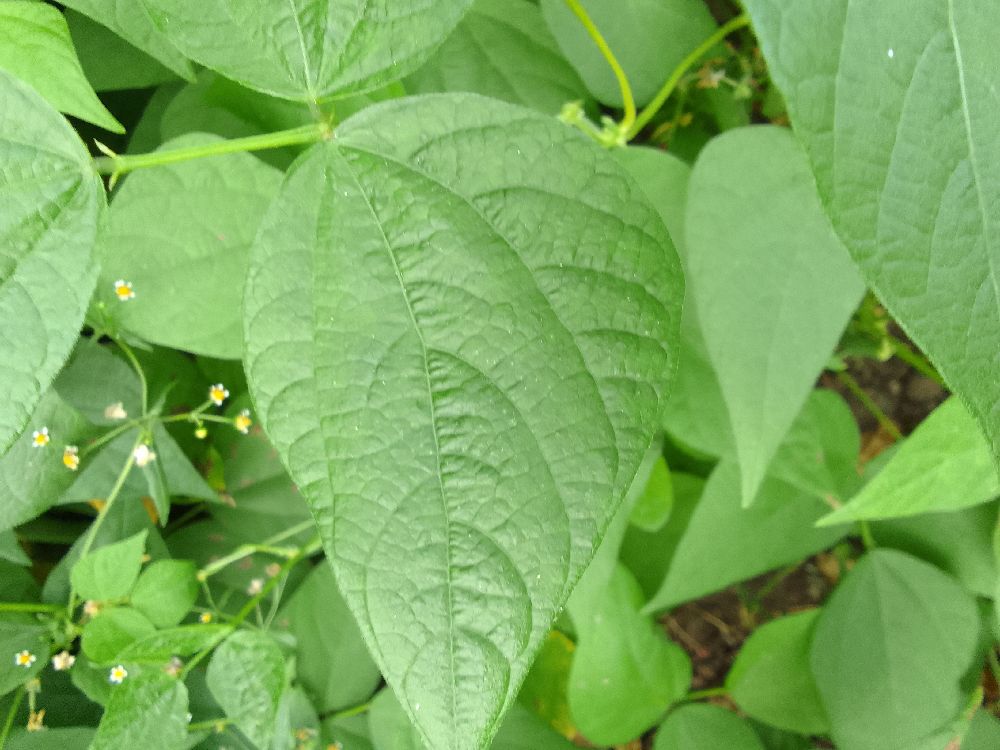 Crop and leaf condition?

common bean, healthy
